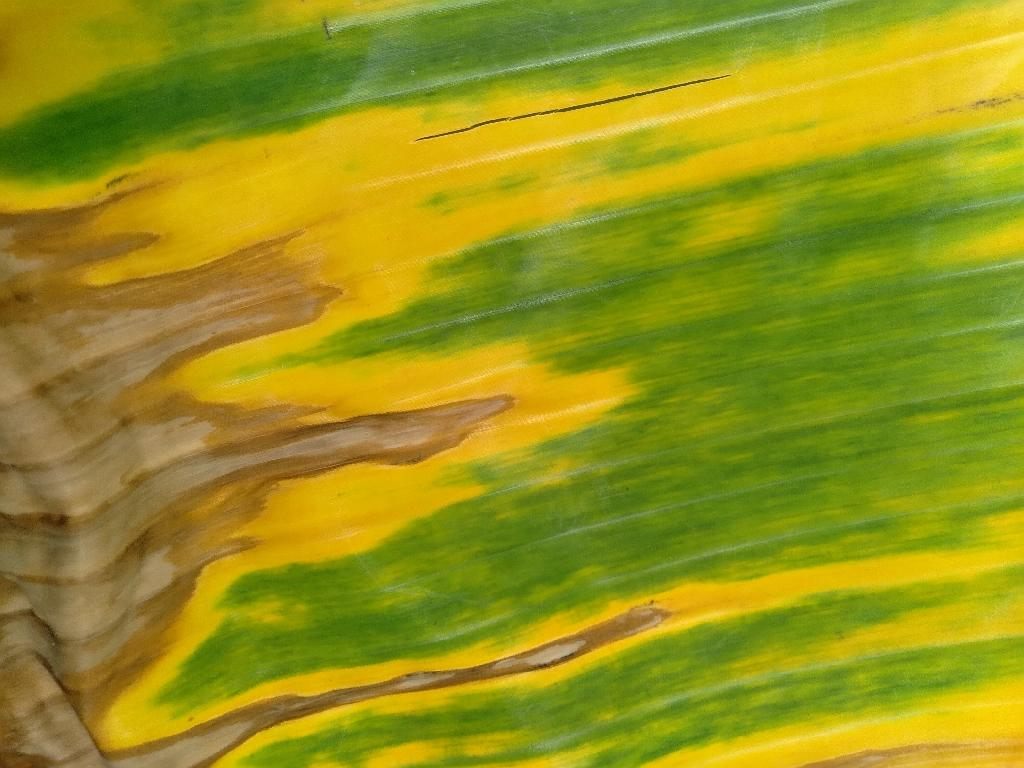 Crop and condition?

banana, fusarium wilt race 1
